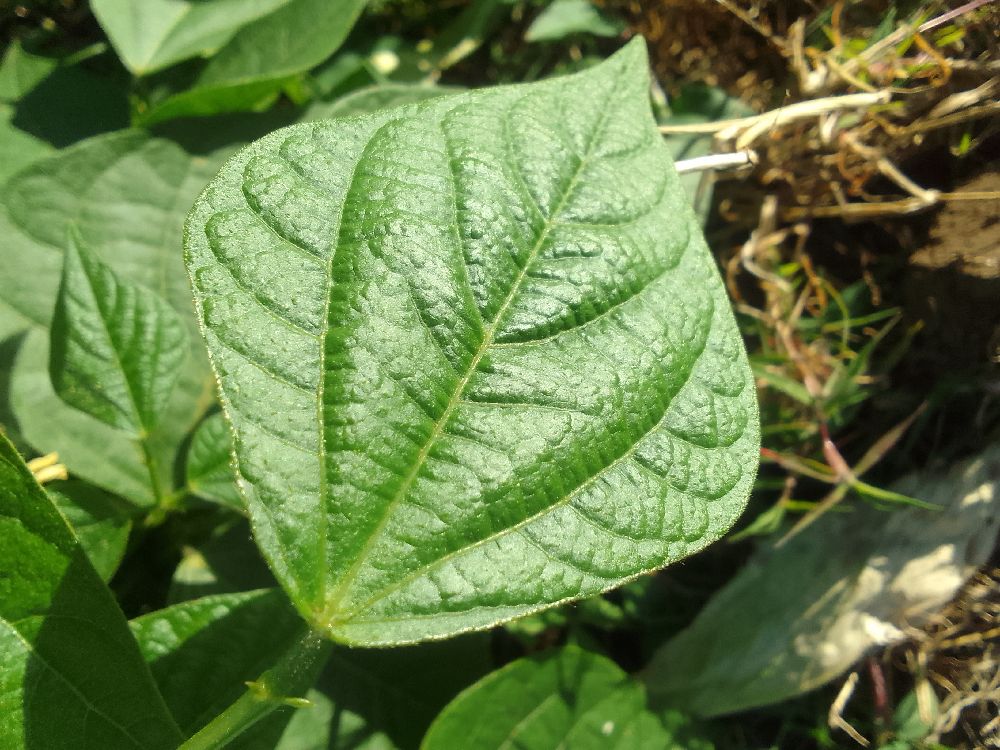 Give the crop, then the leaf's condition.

common bean, healthy
